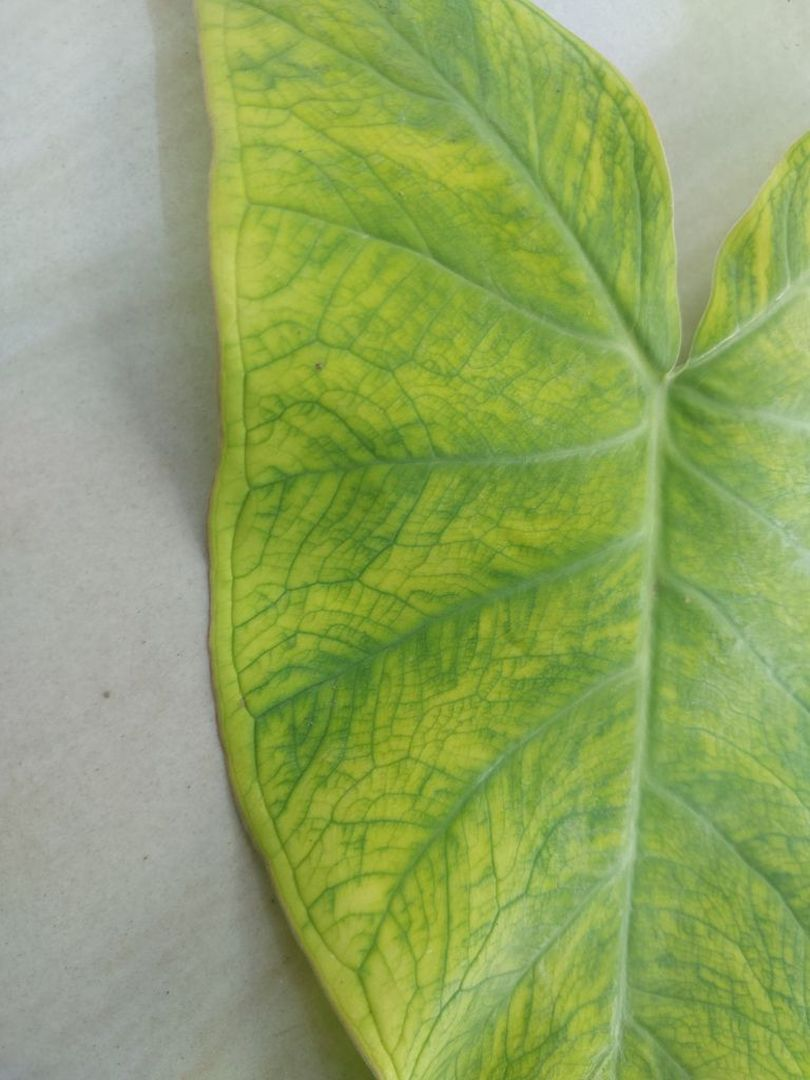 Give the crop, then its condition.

taro, mosaic
